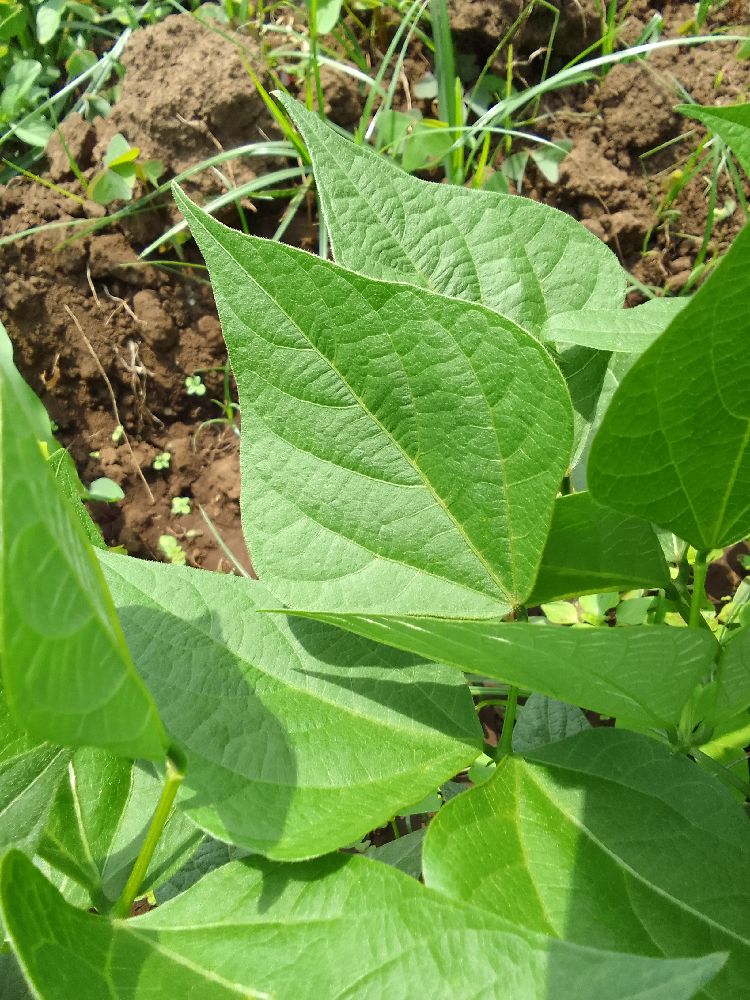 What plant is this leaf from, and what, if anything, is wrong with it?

common bean, healthy
